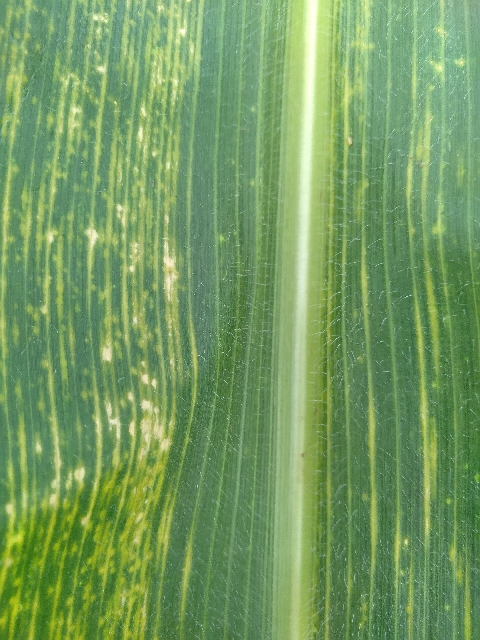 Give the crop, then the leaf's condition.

maize, maize lethal necrosis
